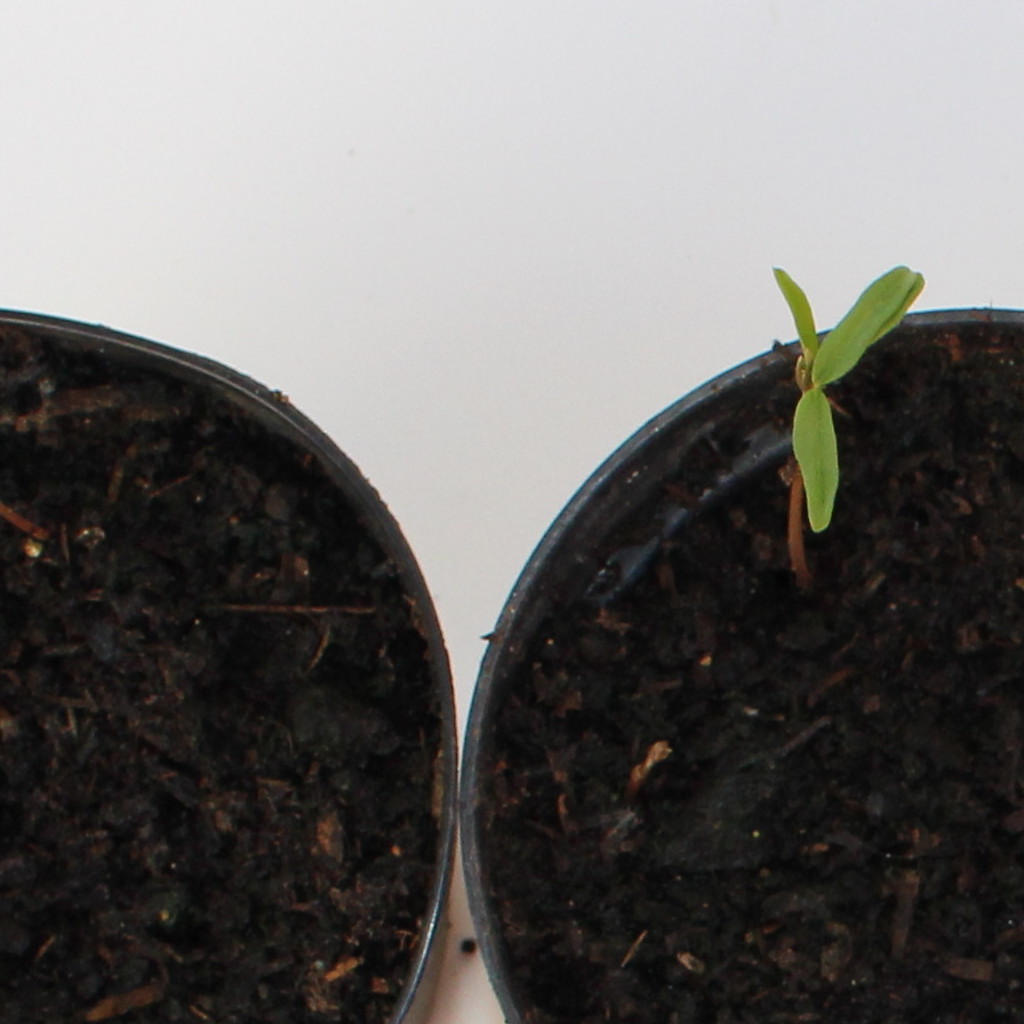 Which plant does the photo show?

Vicia sativa
